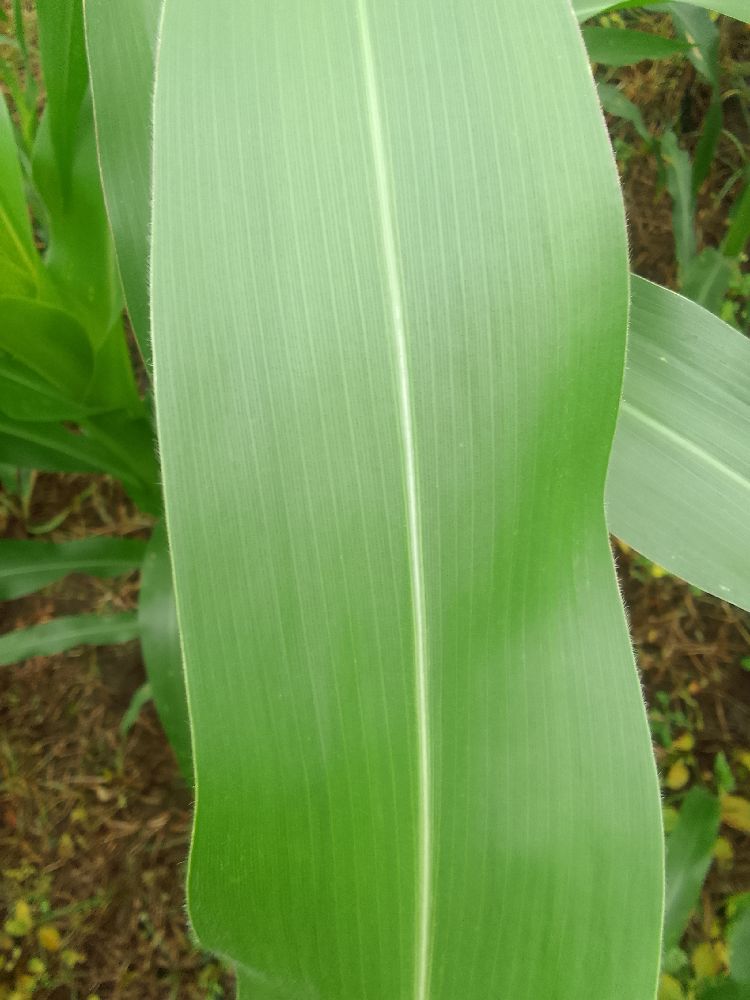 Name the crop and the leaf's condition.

maize, healthy
